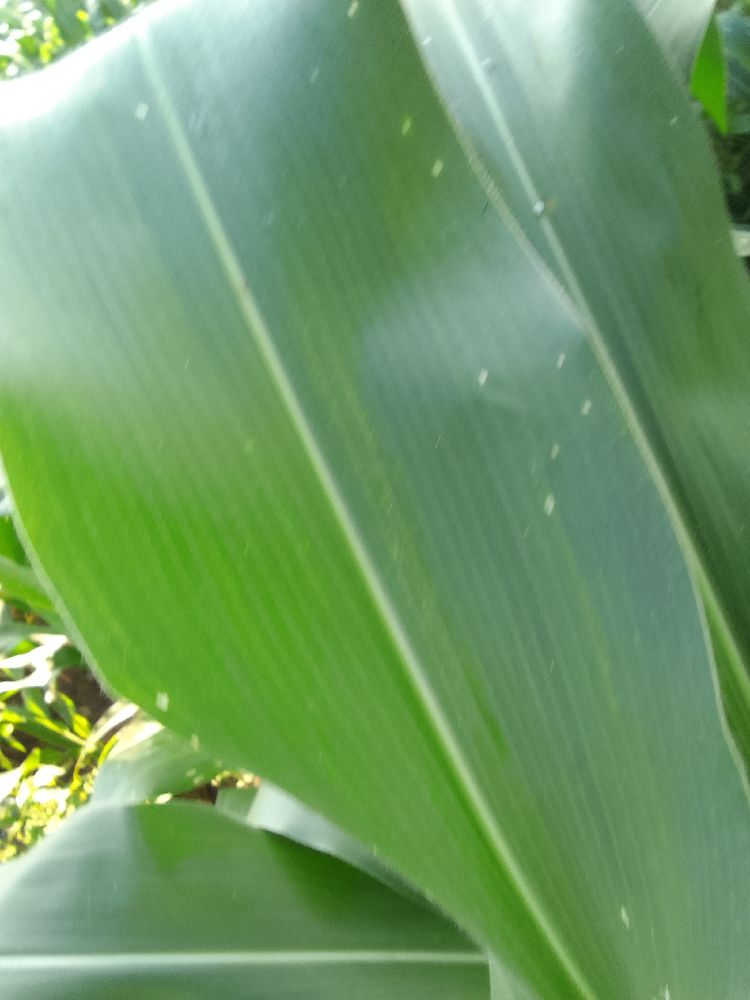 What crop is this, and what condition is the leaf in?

maize, healthy
